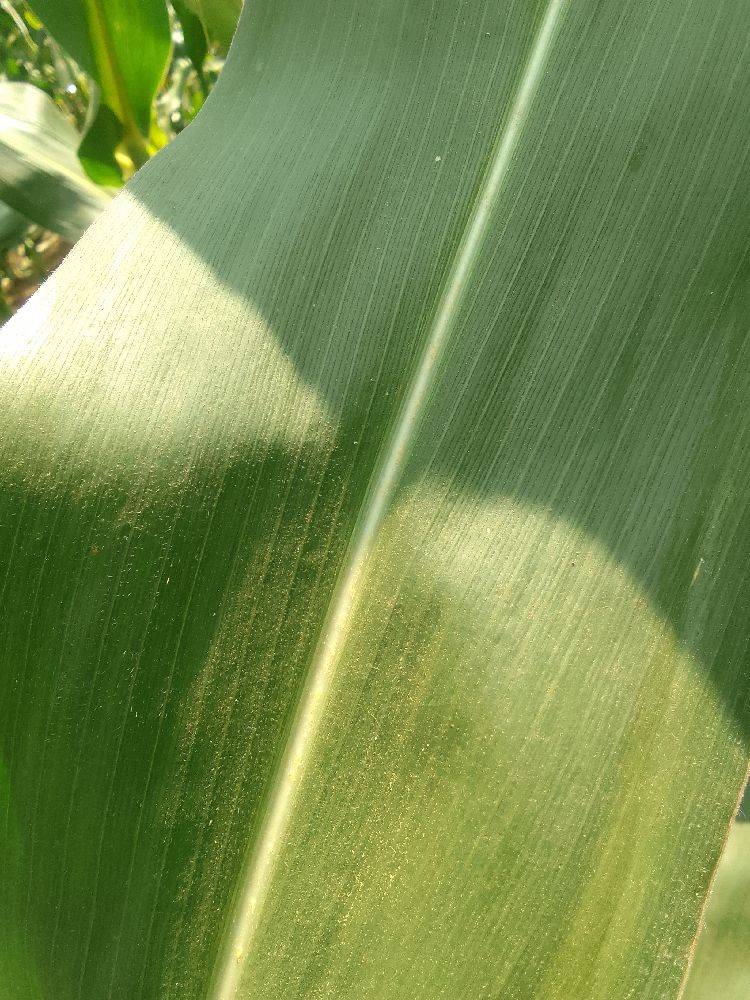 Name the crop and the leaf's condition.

maize, healthy
